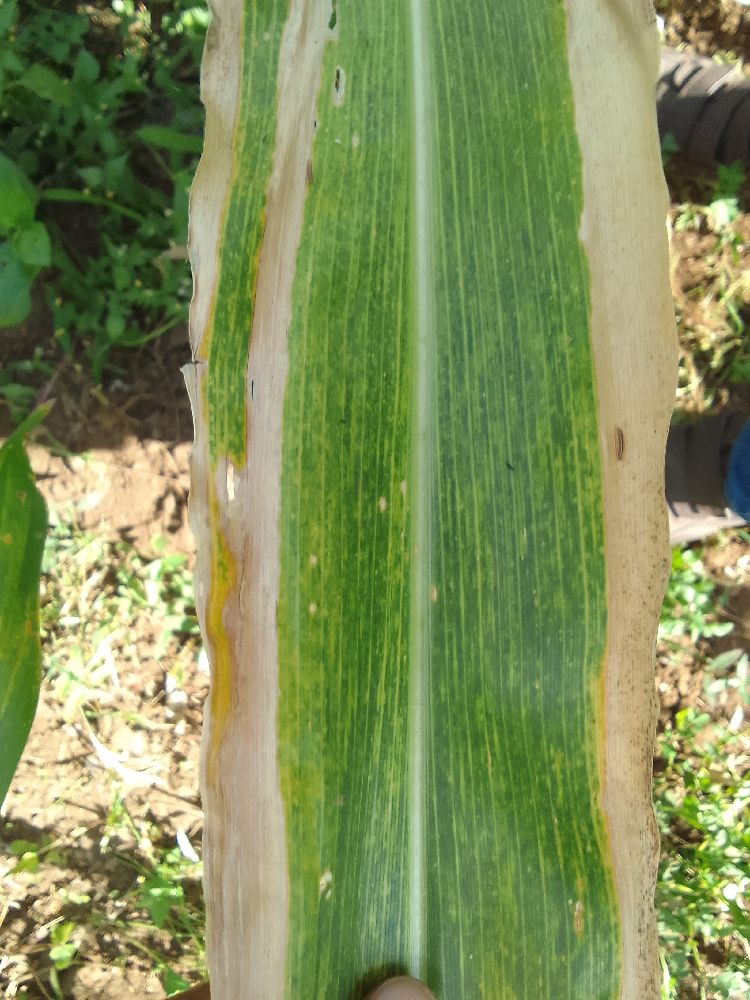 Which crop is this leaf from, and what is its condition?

maize, maize lethal necrosis
